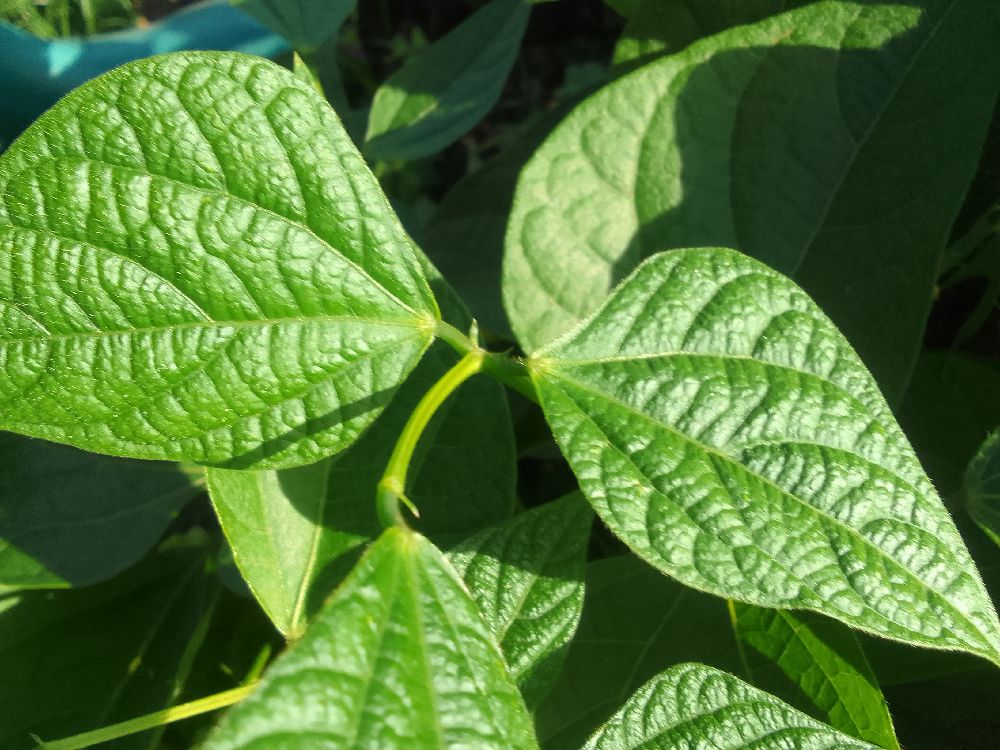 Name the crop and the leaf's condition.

common bean, healthy
